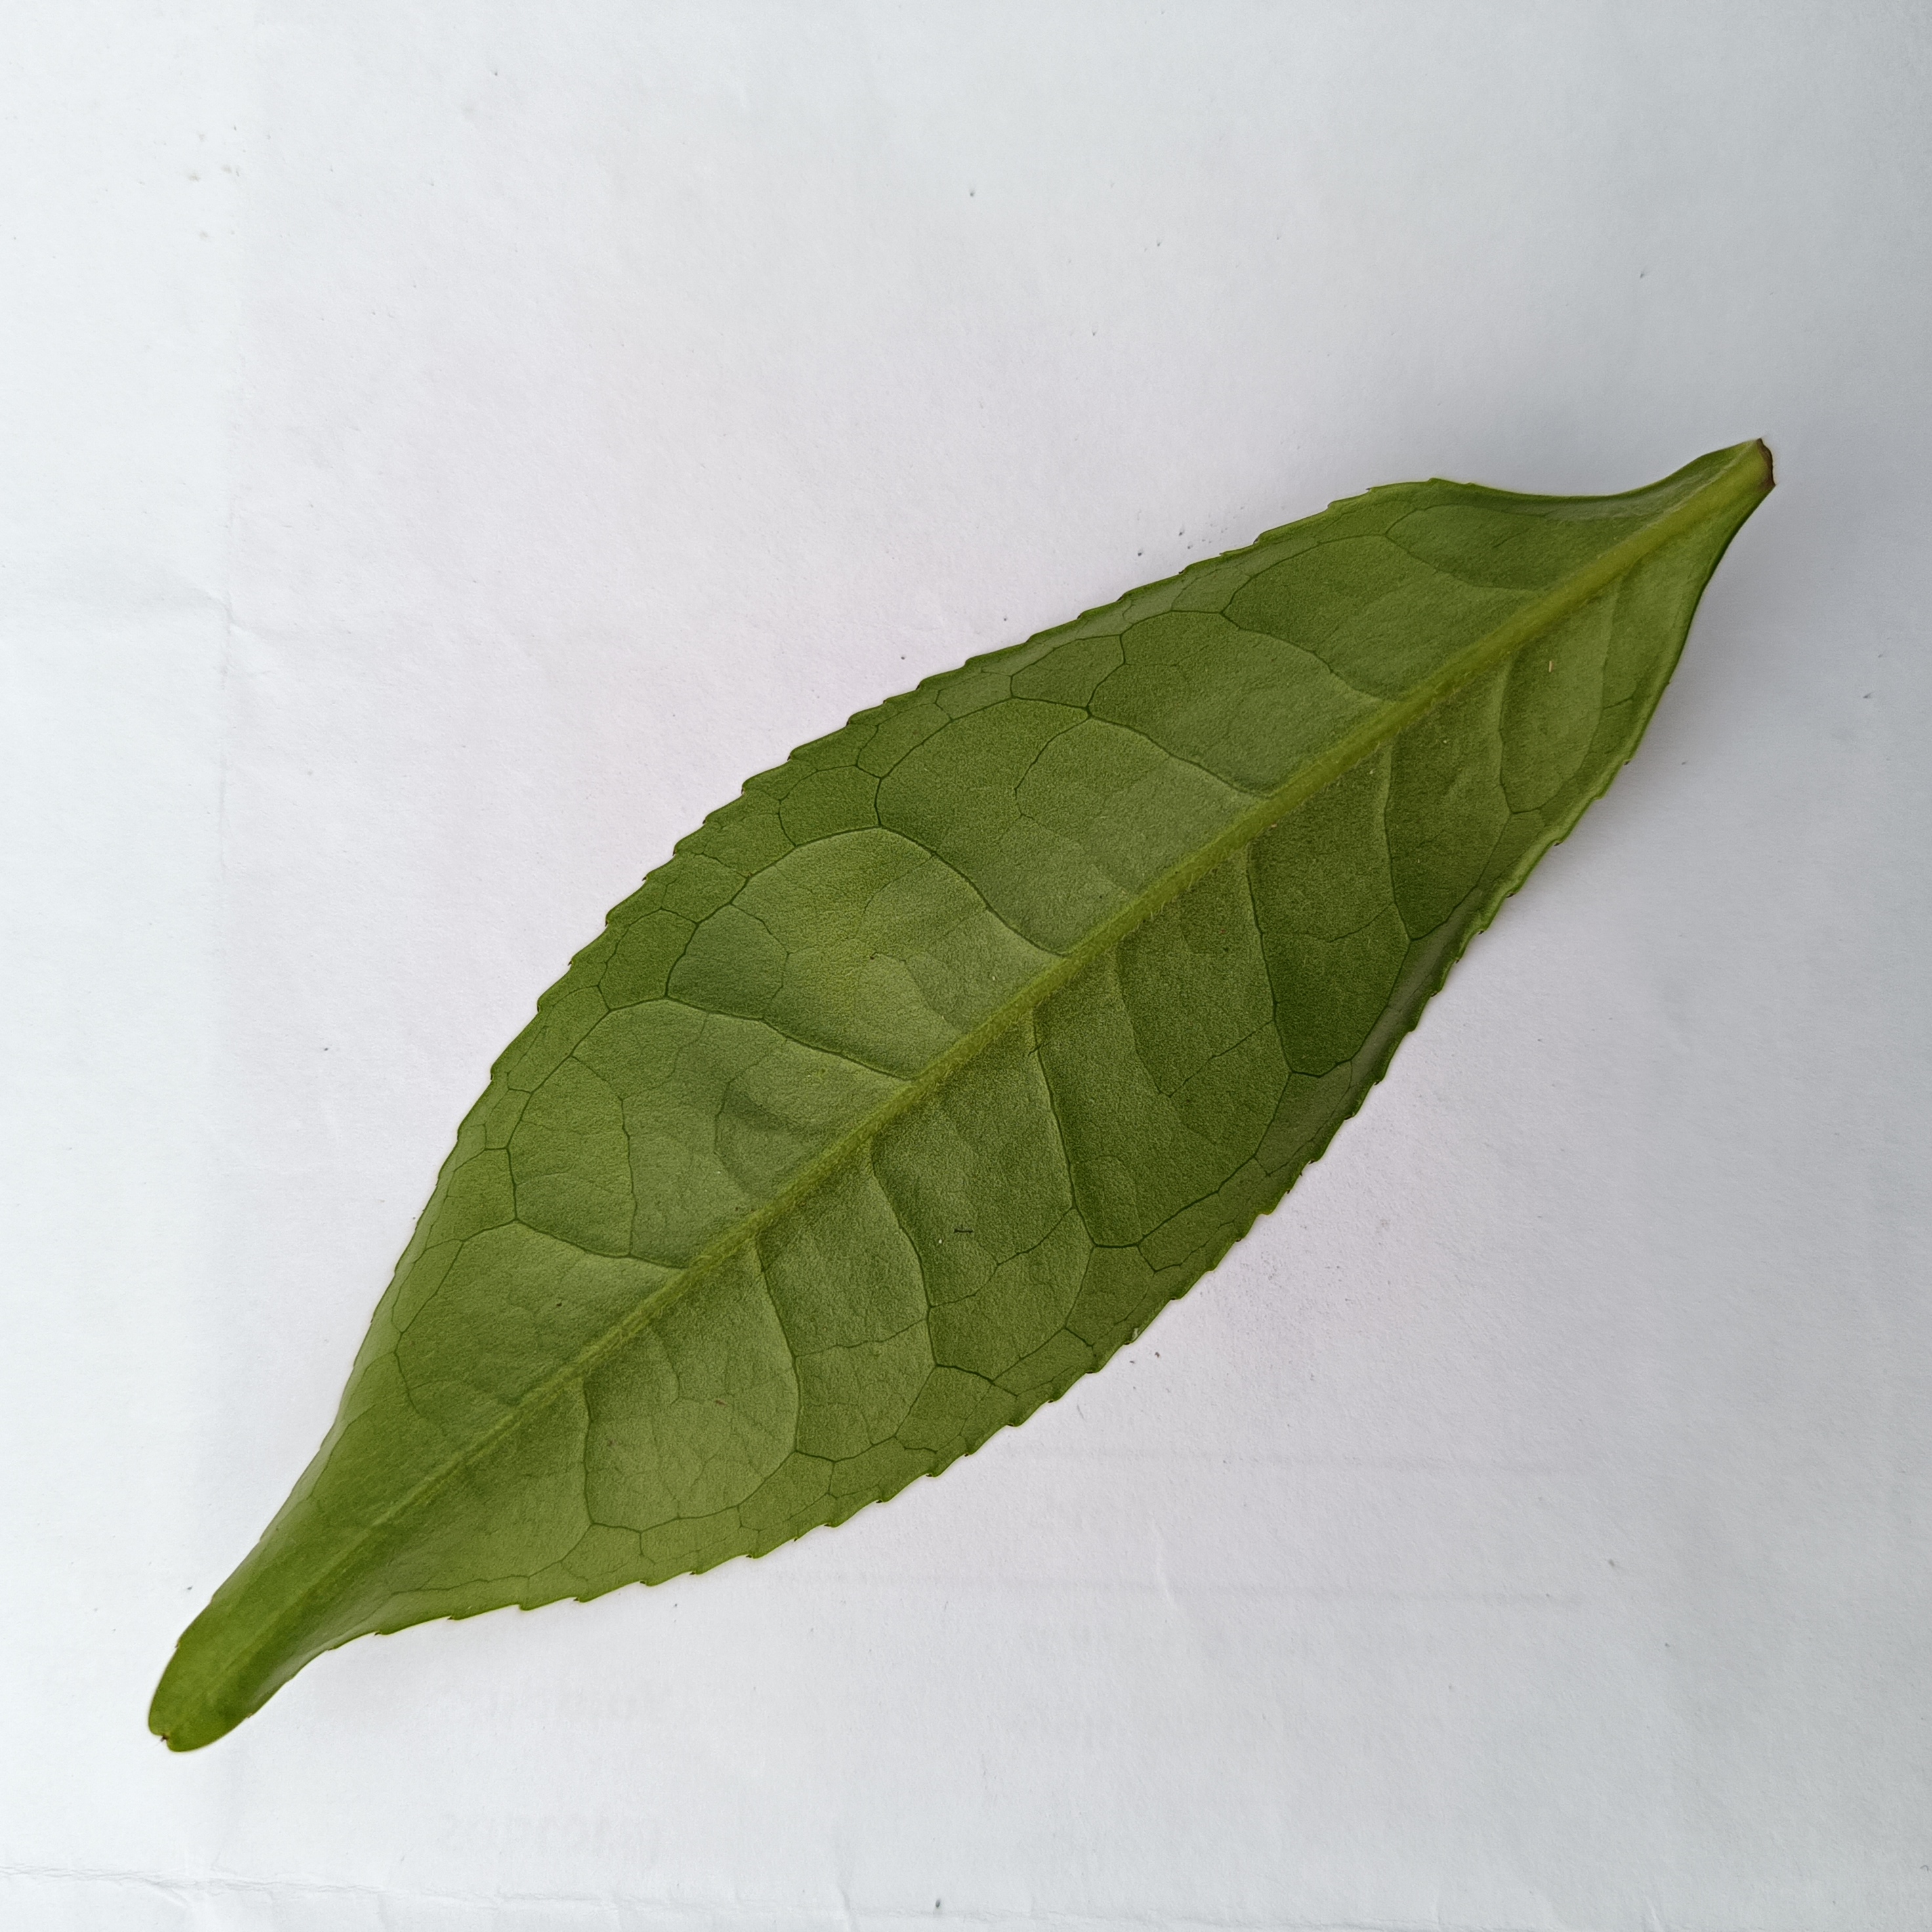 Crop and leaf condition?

tea, healthy
